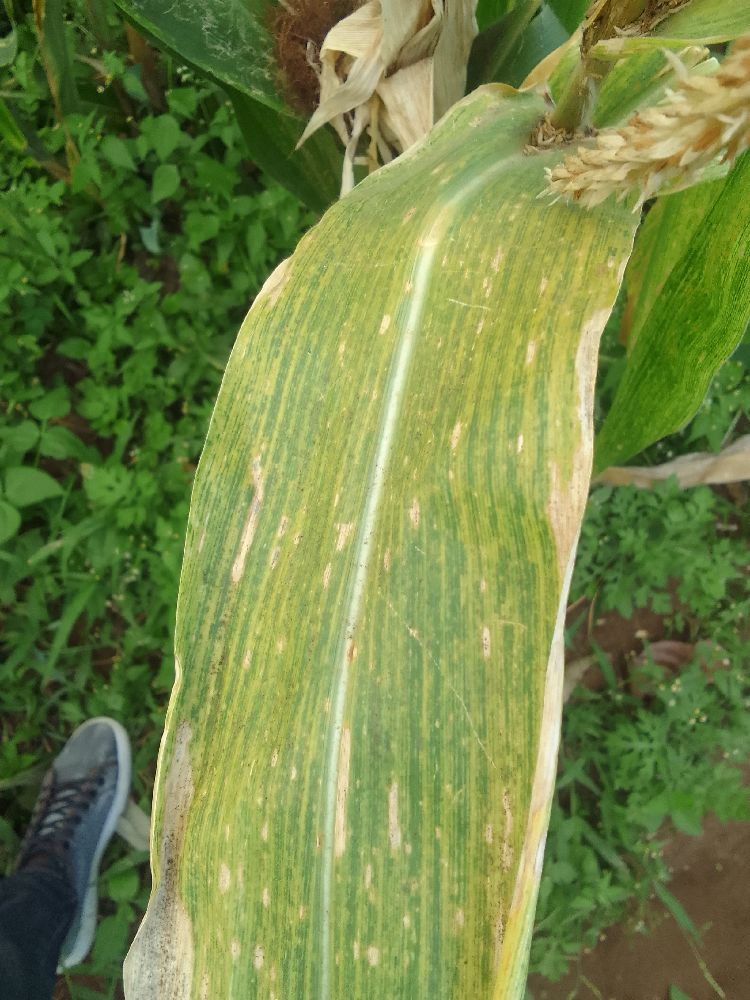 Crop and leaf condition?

maize, maize lethal necrosis
